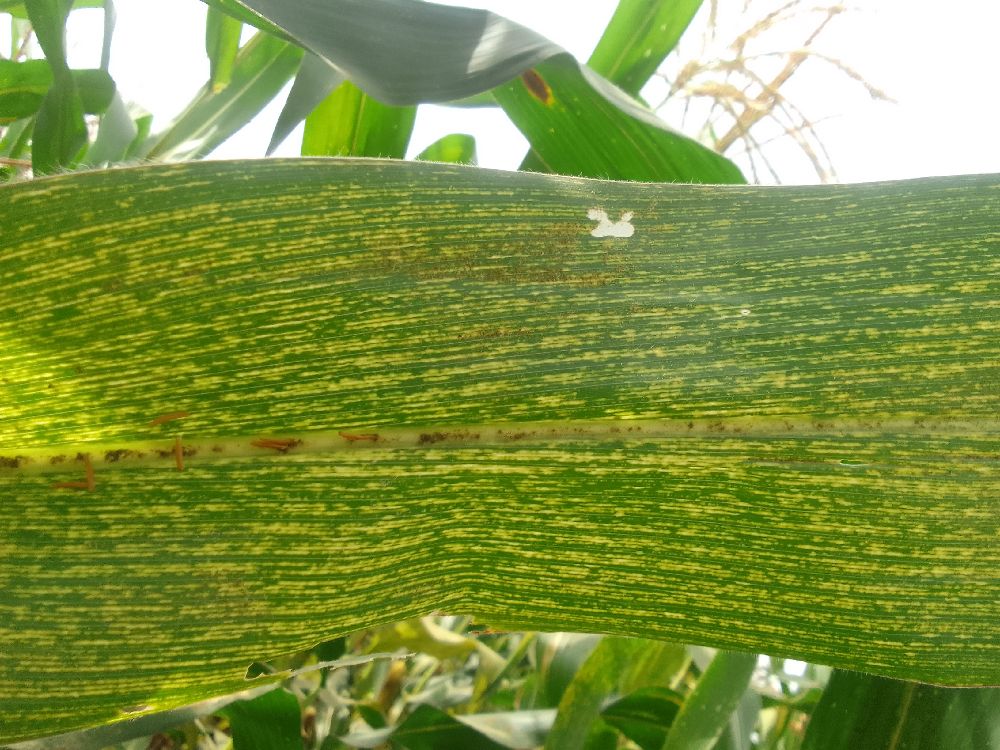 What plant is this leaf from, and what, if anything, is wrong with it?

maize, maize streak virus
